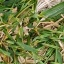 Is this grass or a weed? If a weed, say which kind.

grass
